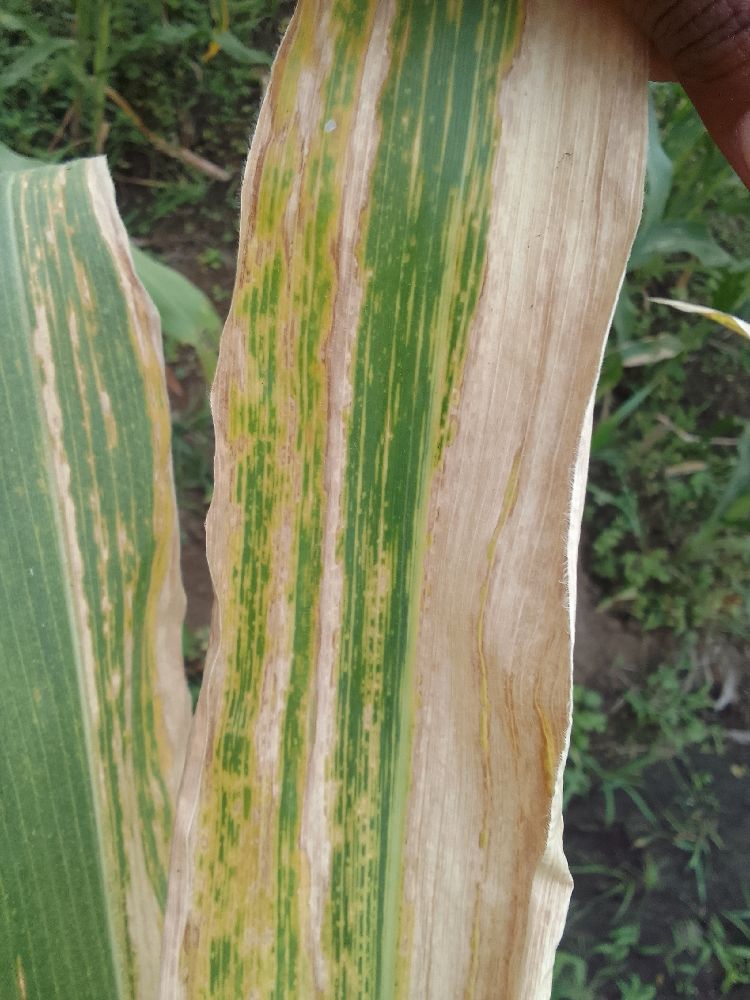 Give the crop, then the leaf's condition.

maize, maize lethal necrosis
